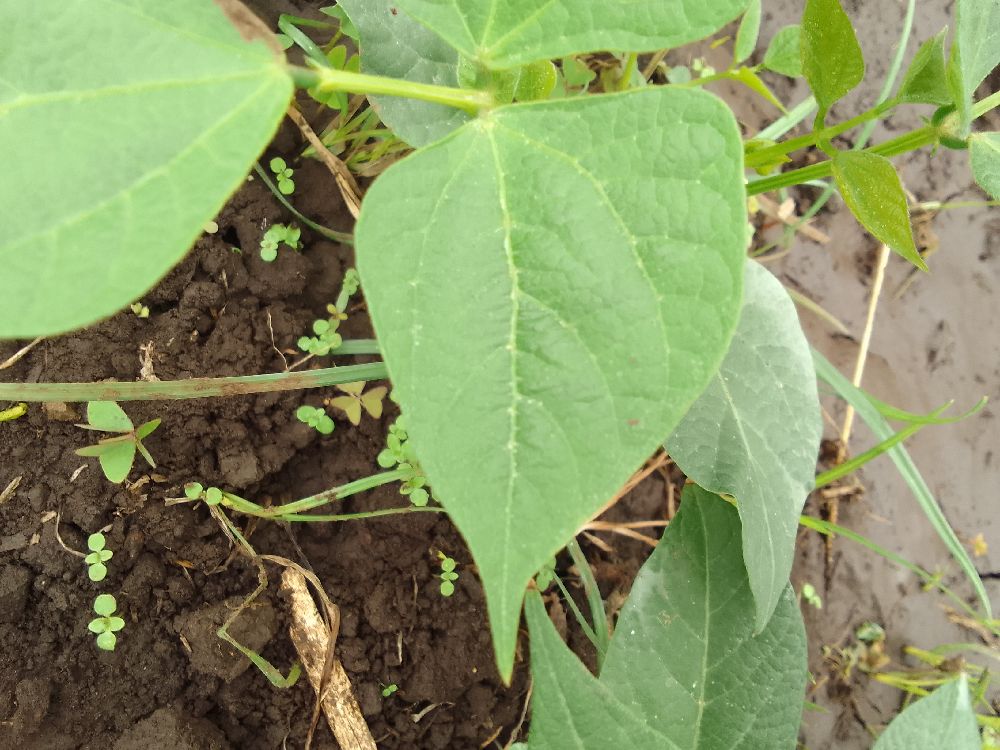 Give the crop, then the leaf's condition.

common bean, healthy
